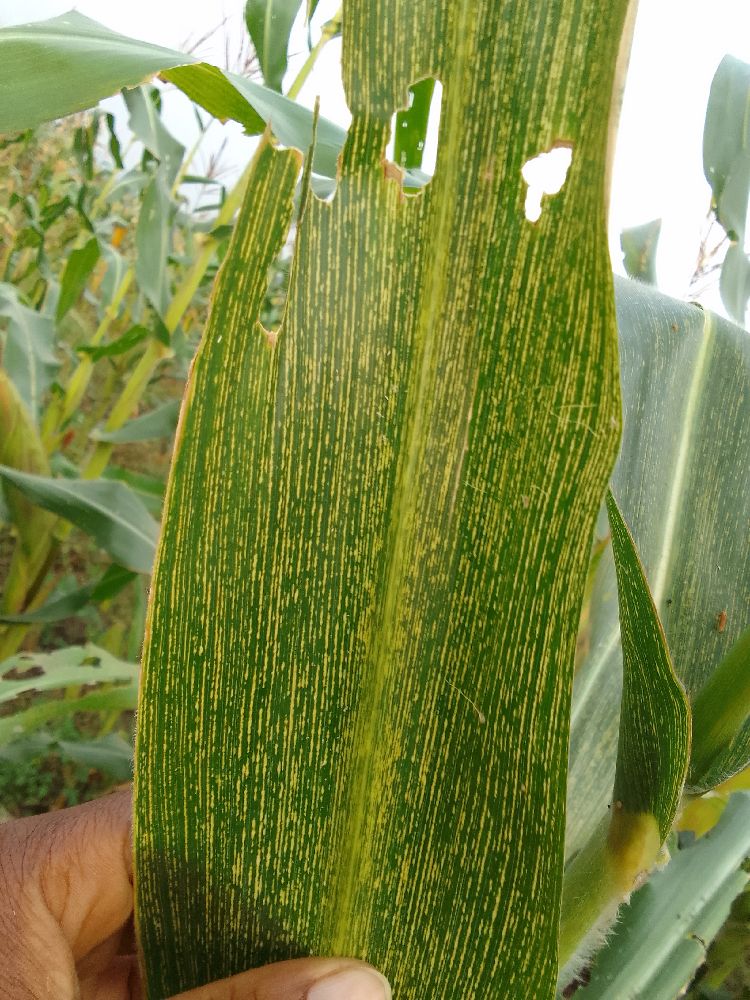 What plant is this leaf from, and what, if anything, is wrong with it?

maize, maize streak virus
